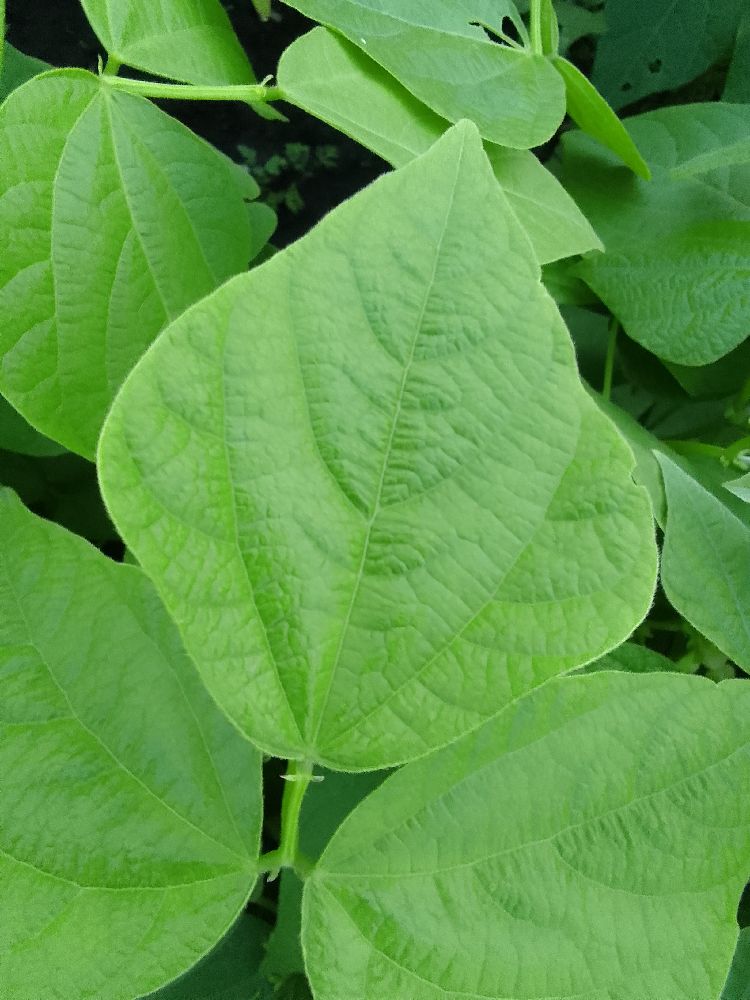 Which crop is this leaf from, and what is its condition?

common bean, healthy
